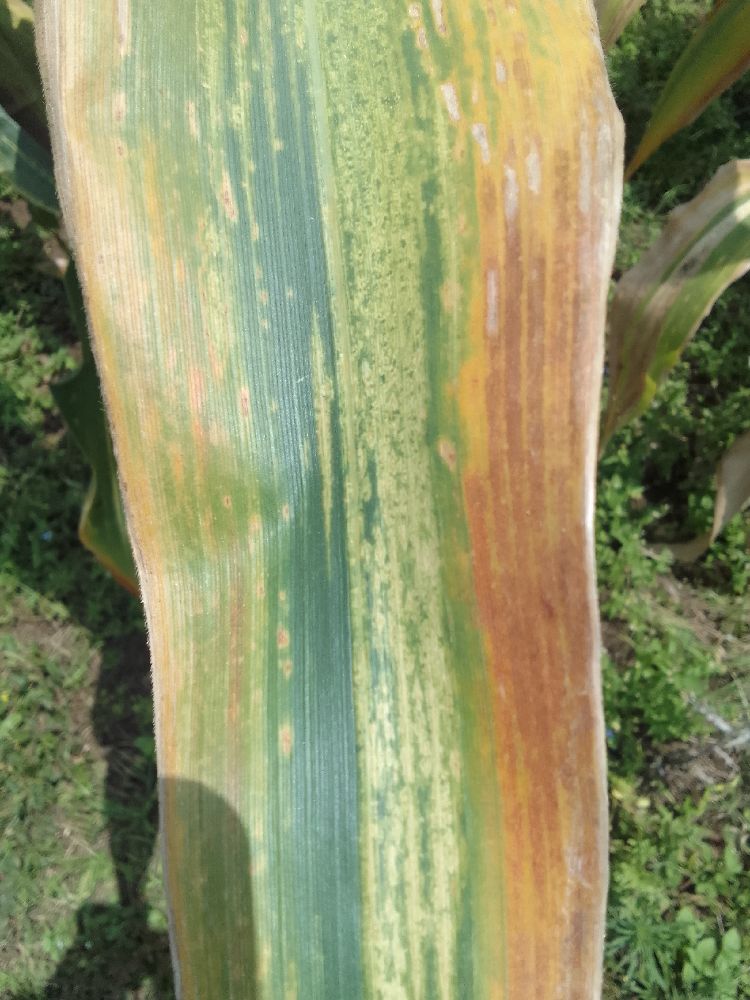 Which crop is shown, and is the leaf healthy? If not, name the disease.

maize, maize lethal necrosis
